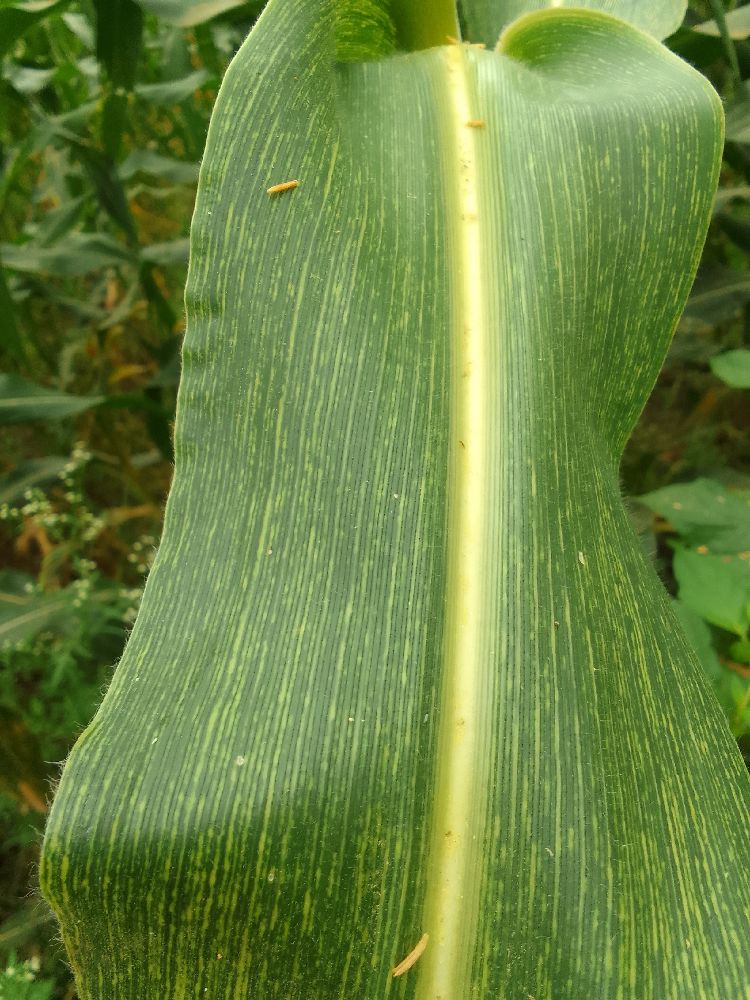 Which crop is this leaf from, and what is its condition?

maize, maize streak virus
